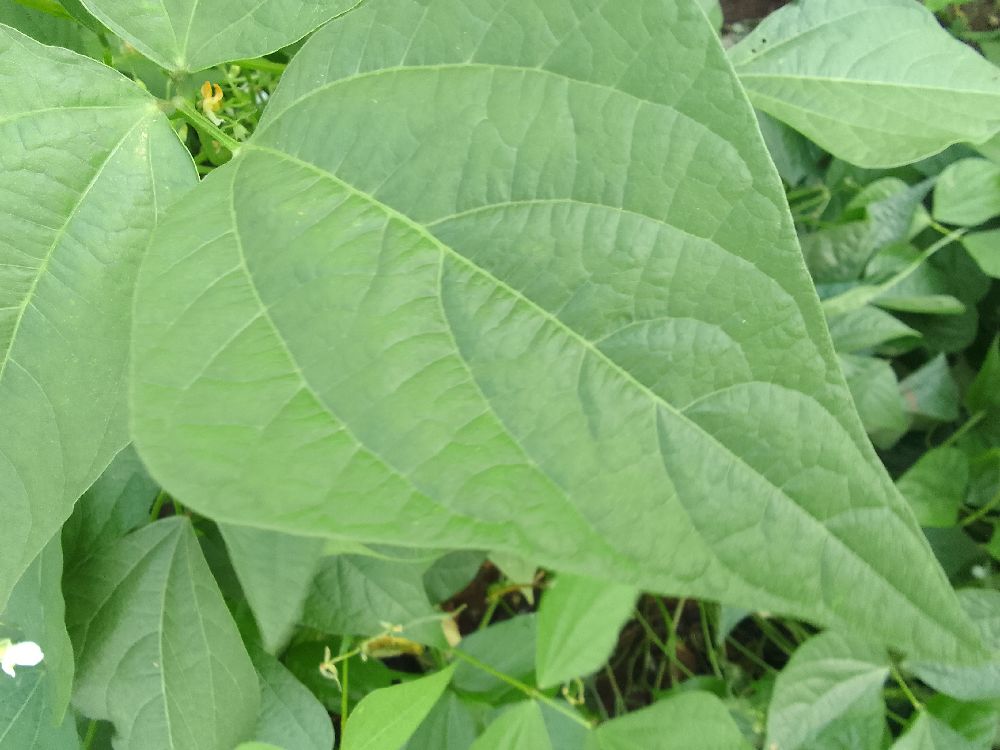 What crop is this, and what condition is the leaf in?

common bean, healthy
